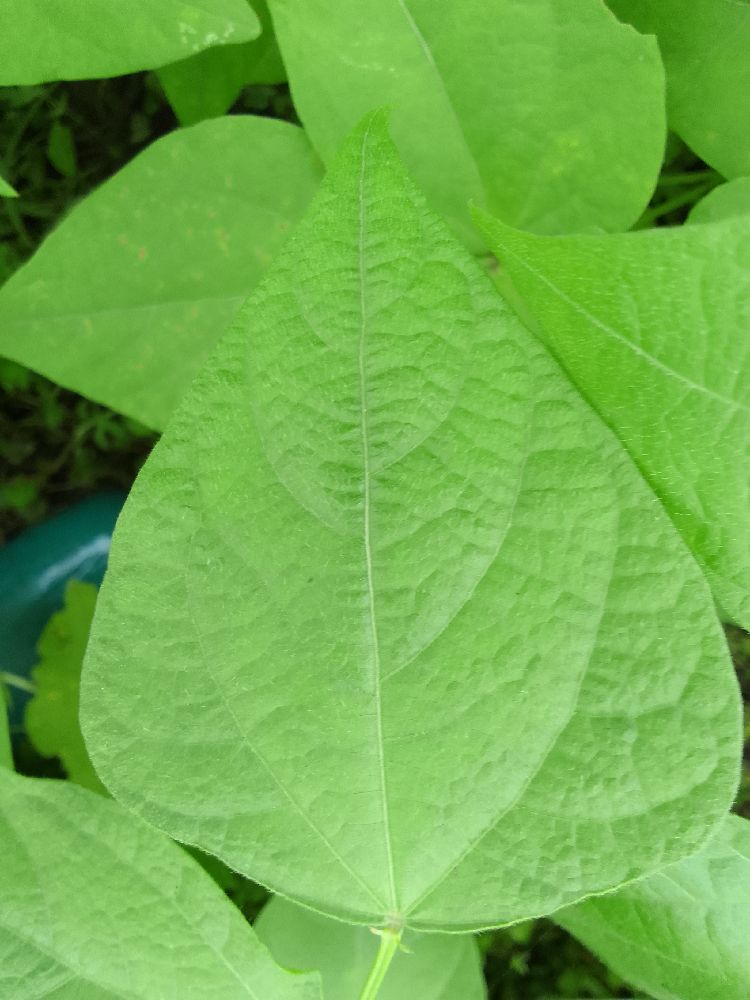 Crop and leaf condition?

common bean, healthy
